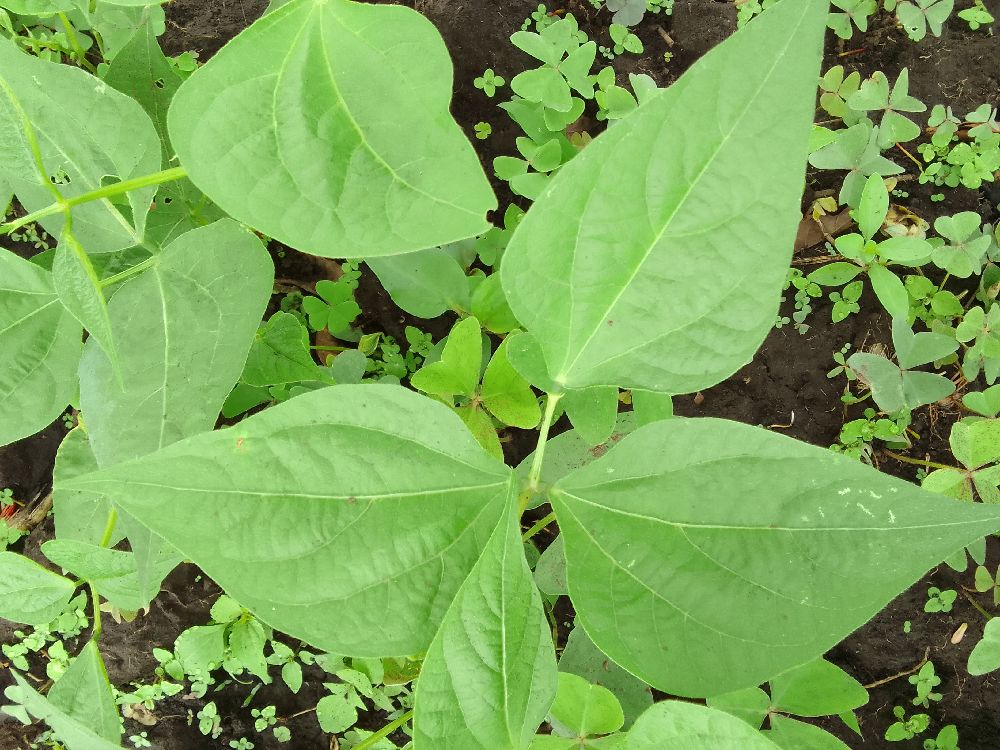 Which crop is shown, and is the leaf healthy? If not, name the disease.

common bean, healthy
